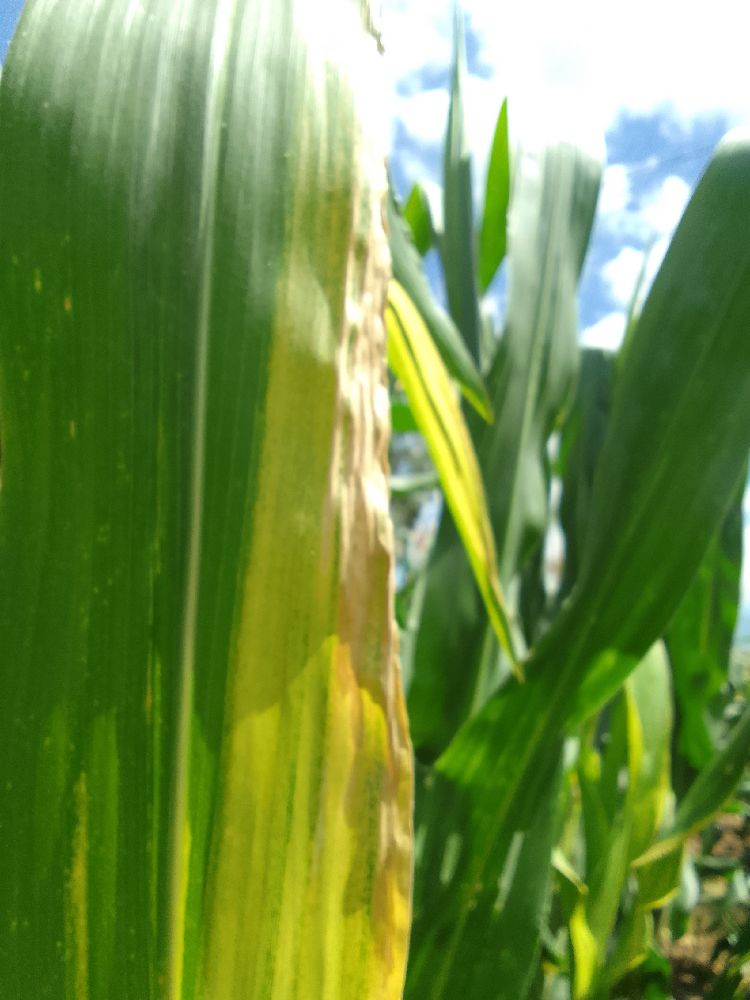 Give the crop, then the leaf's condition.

maize, maize lethal necrosis
